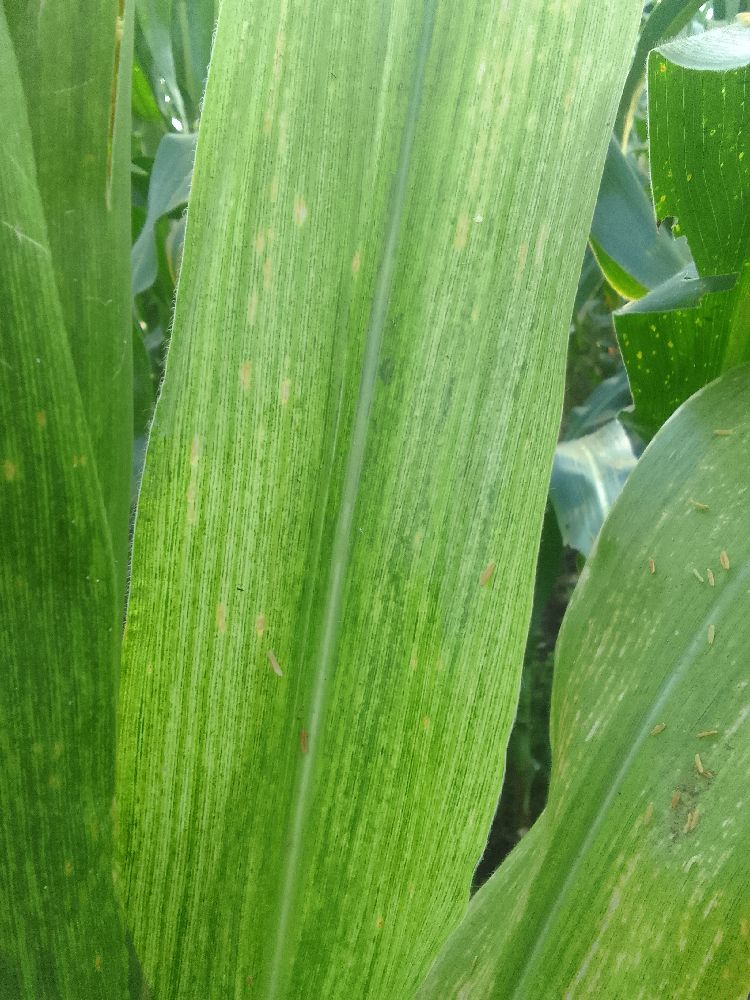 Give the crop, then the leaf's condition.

maize, maize lethal necrosis
